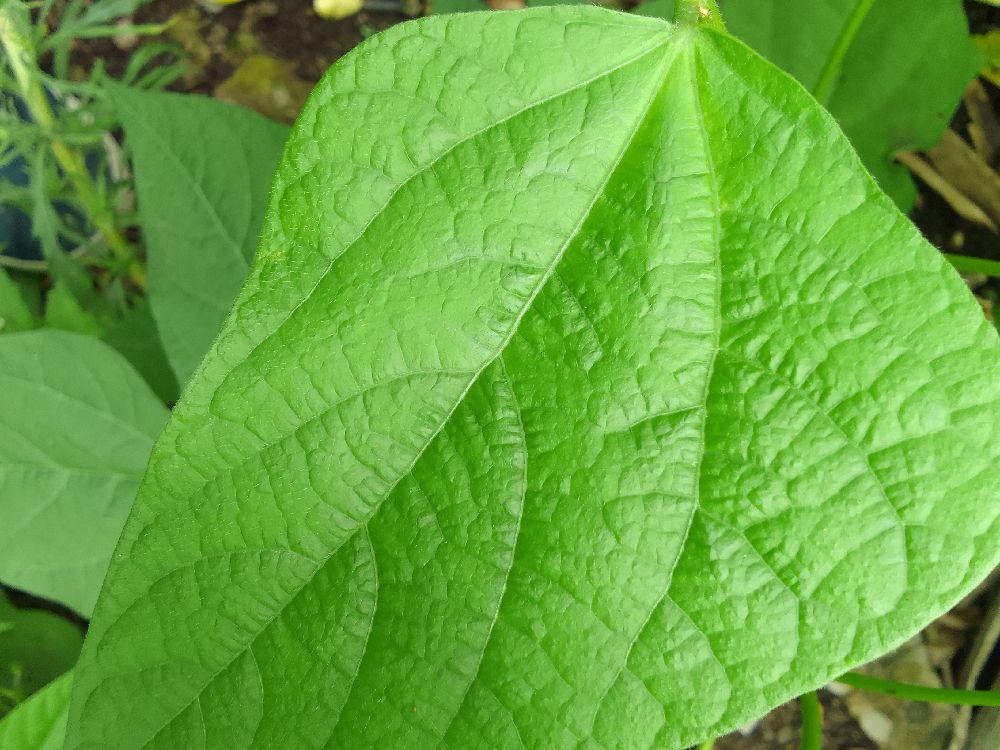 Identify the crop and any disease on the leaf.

common bean, healthy
